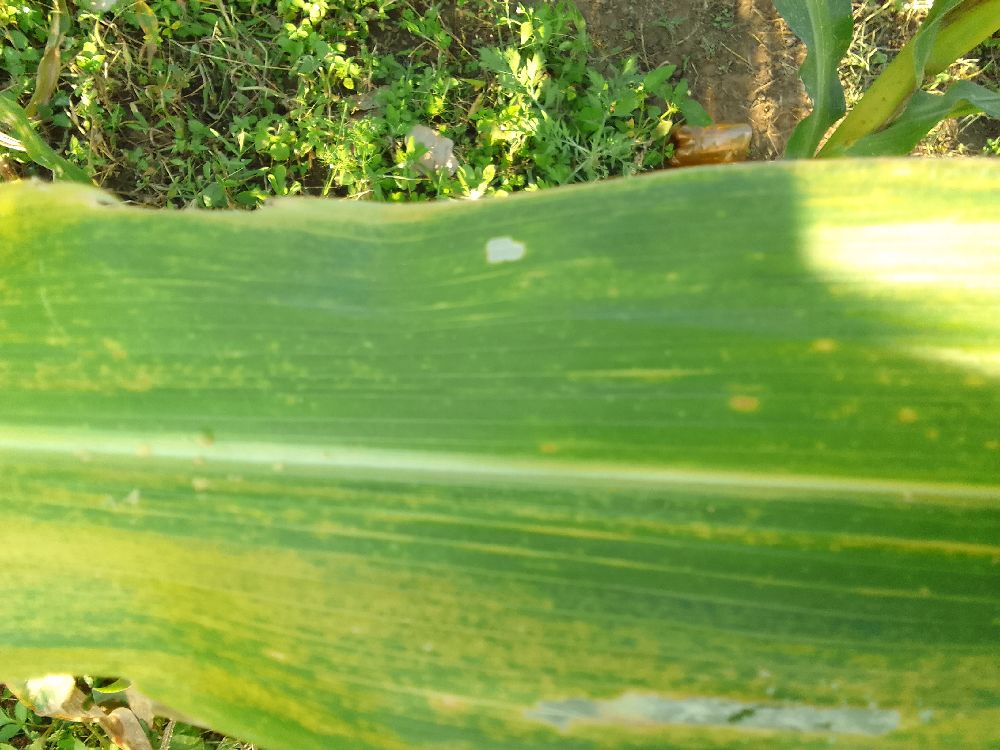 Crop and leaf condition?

maize, maize lethal necrosis
